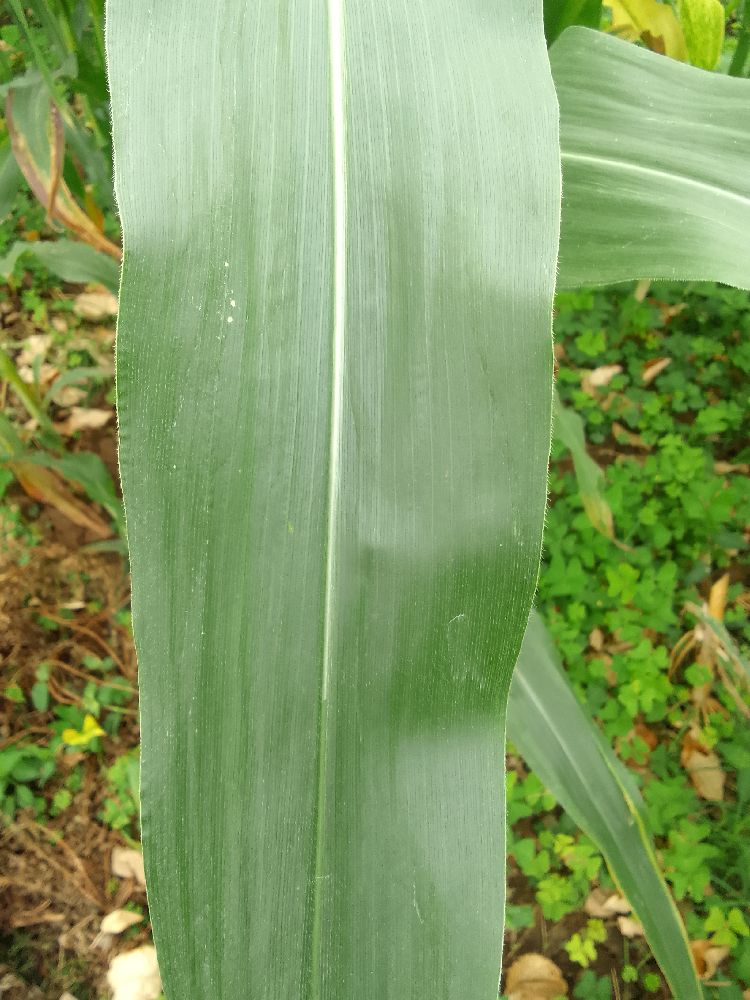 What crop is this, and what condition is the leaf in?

maize, healthy
